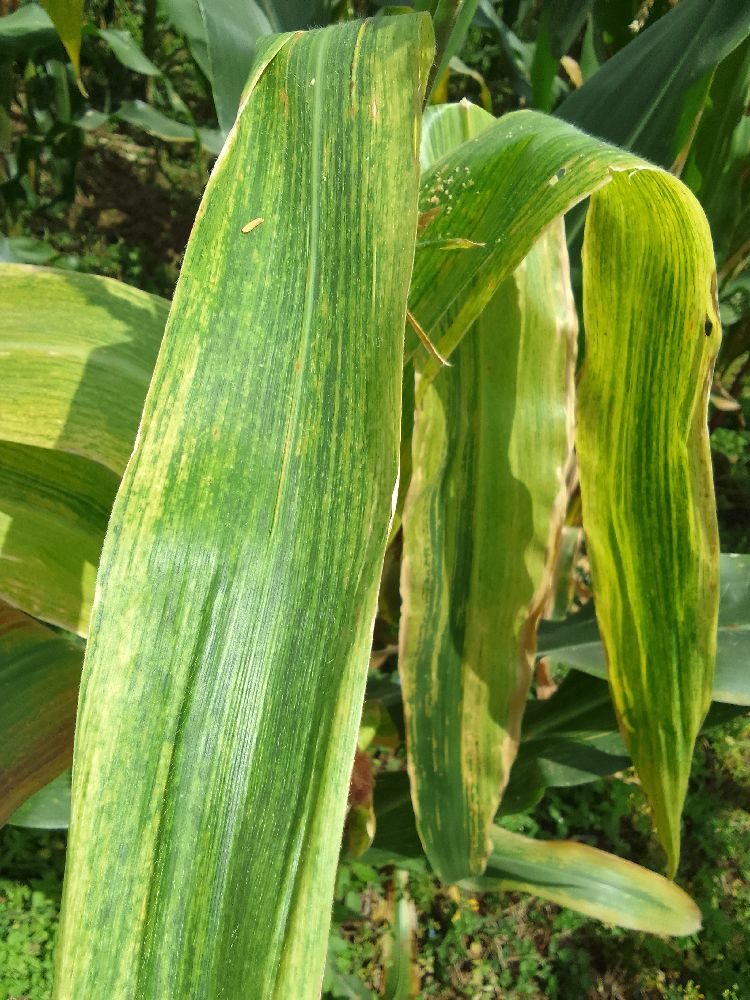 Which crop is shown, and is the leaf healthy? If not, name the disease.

maize, maize lethal necrosis
